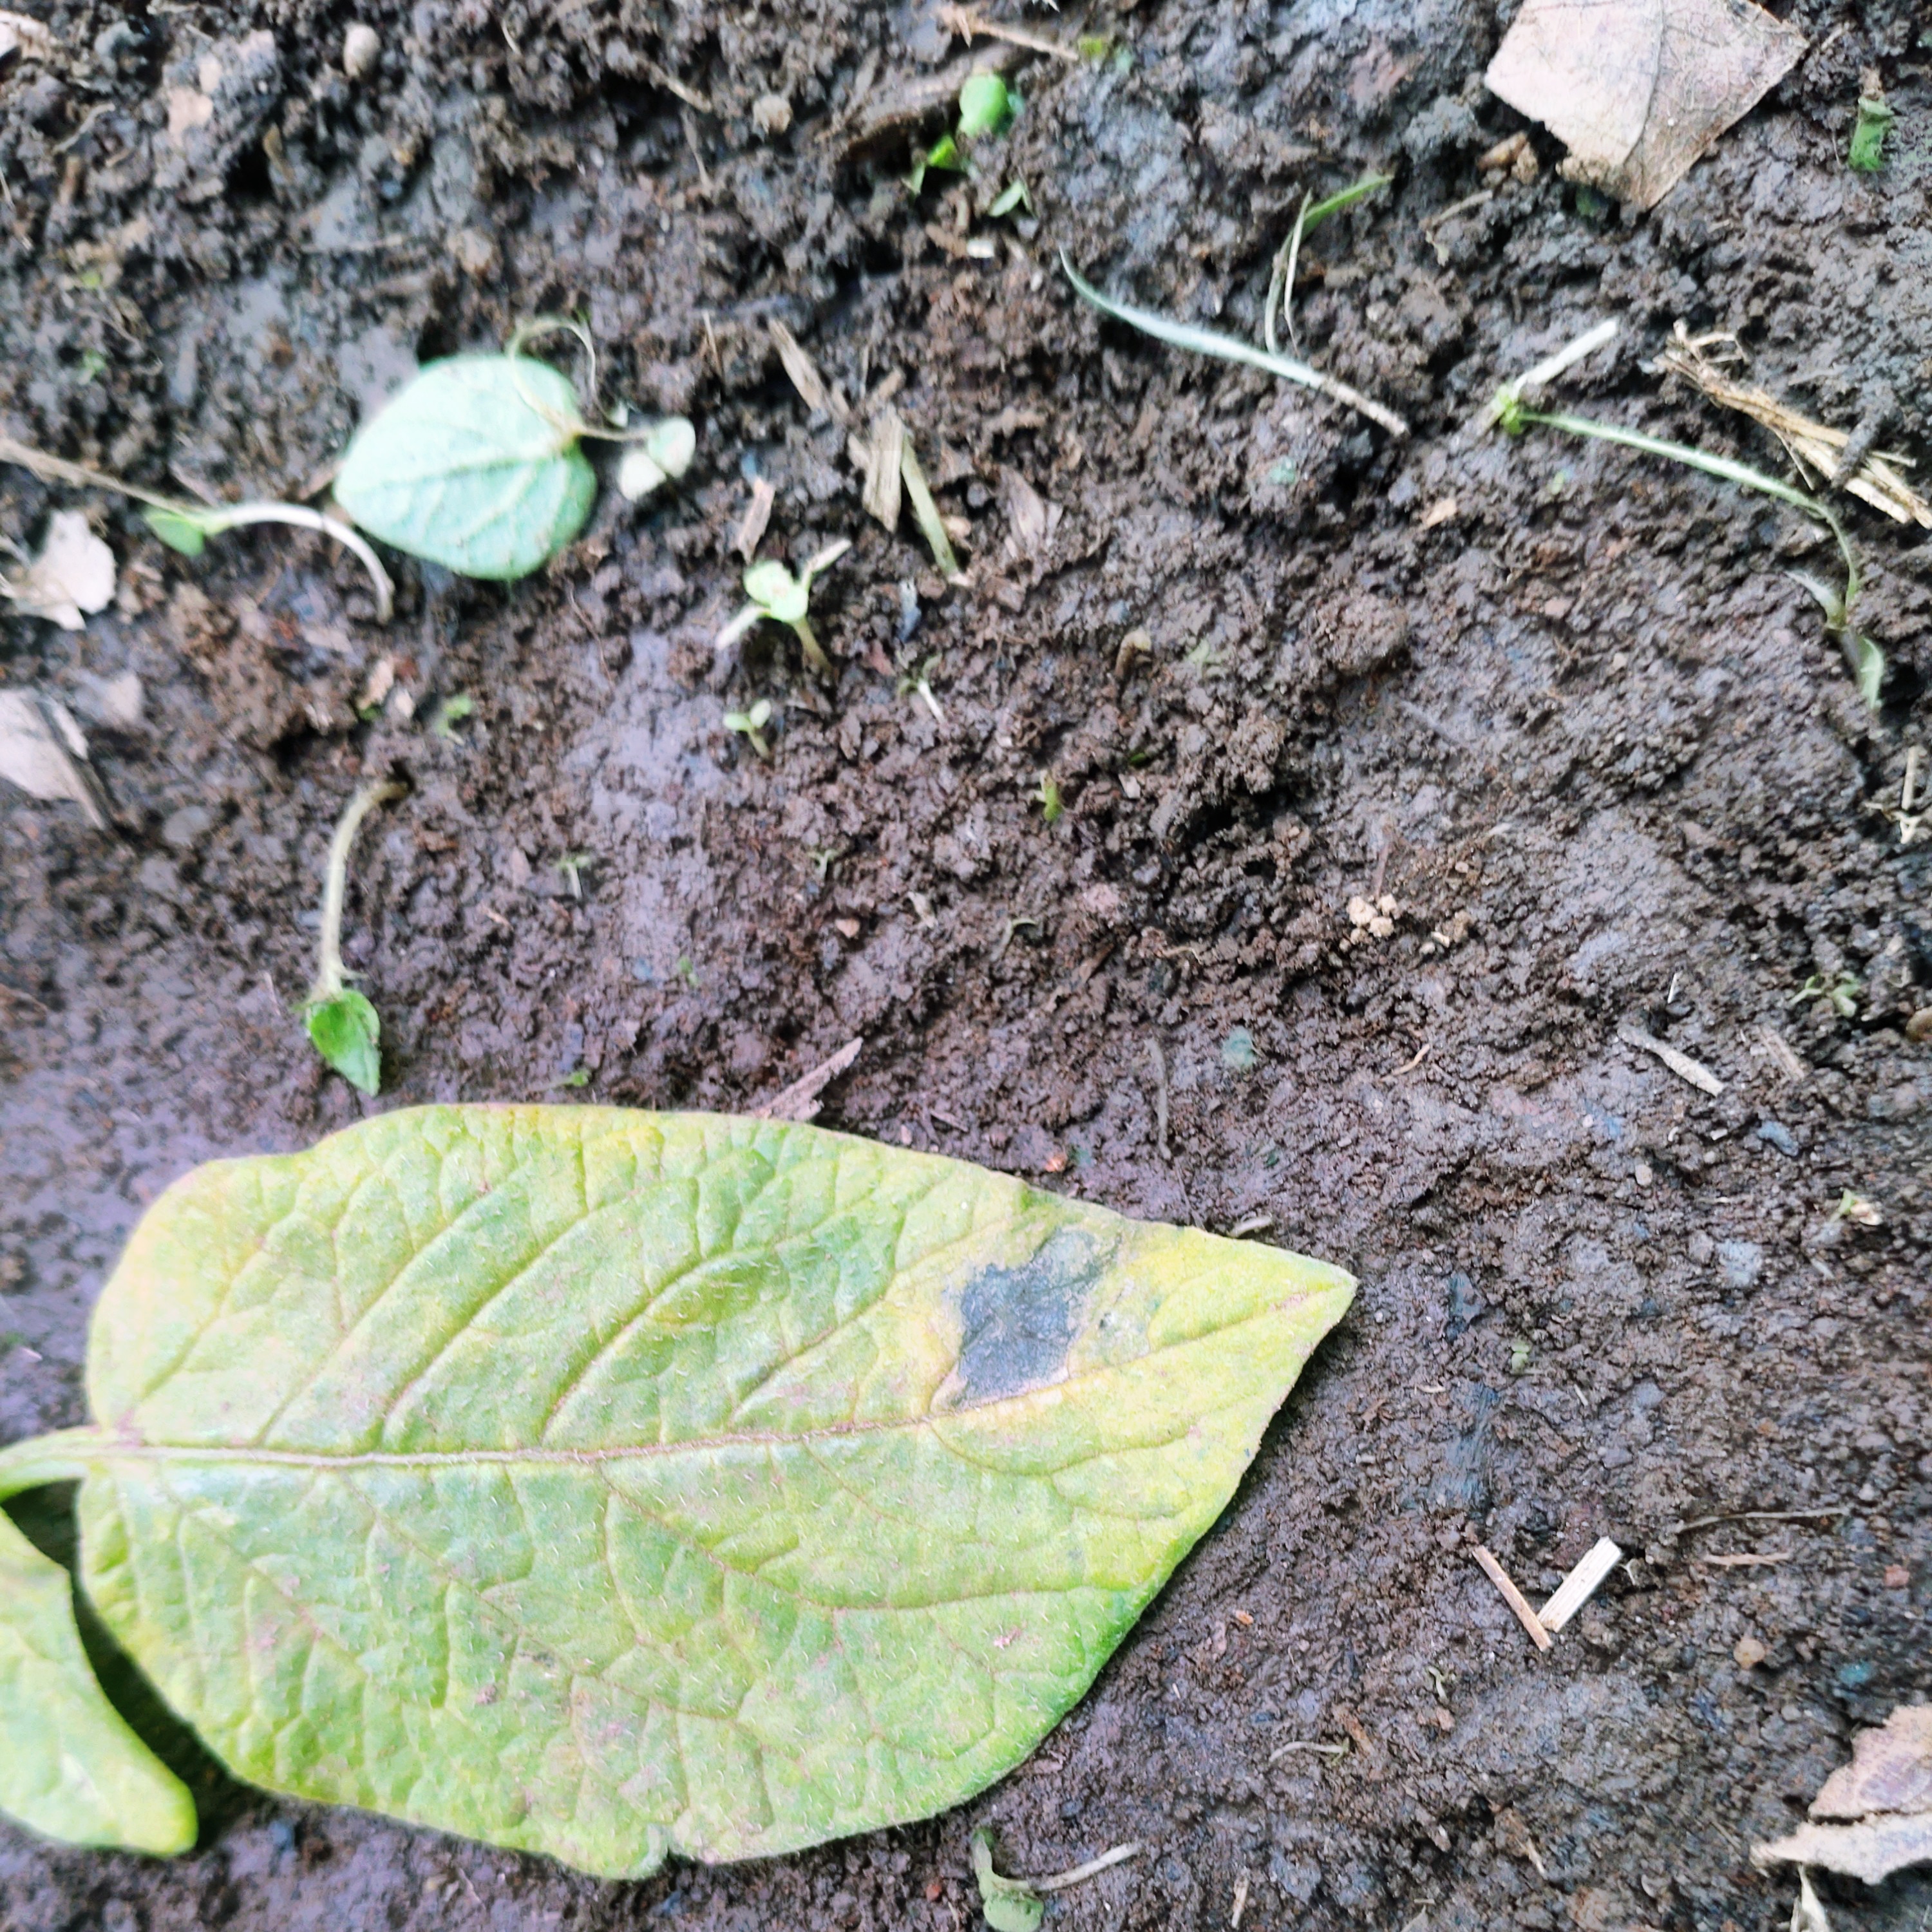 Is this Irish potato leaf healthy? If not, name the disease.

late blight
